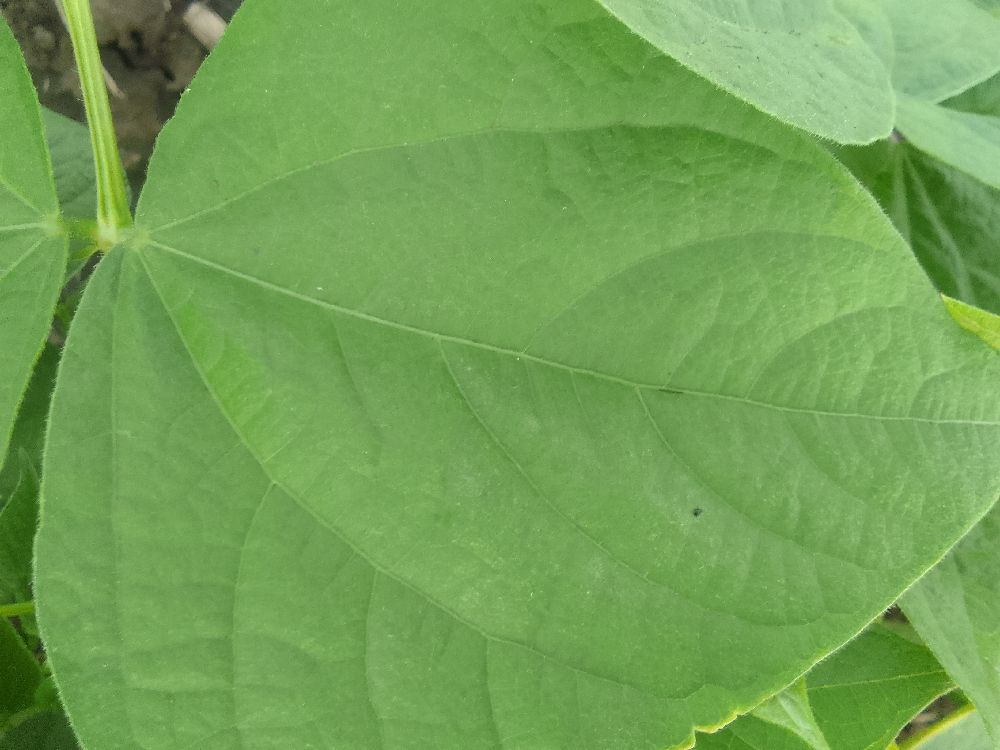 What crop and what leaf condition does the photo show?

common bean, healthy
